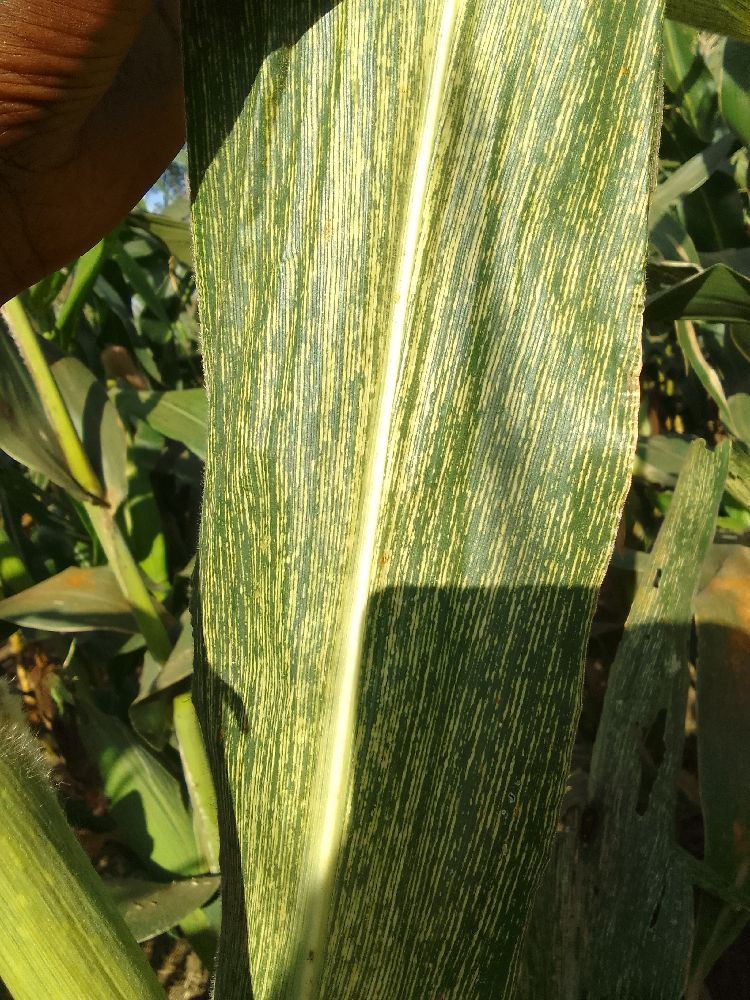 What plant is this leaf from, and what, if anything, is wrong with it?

maize, maize streak virus
